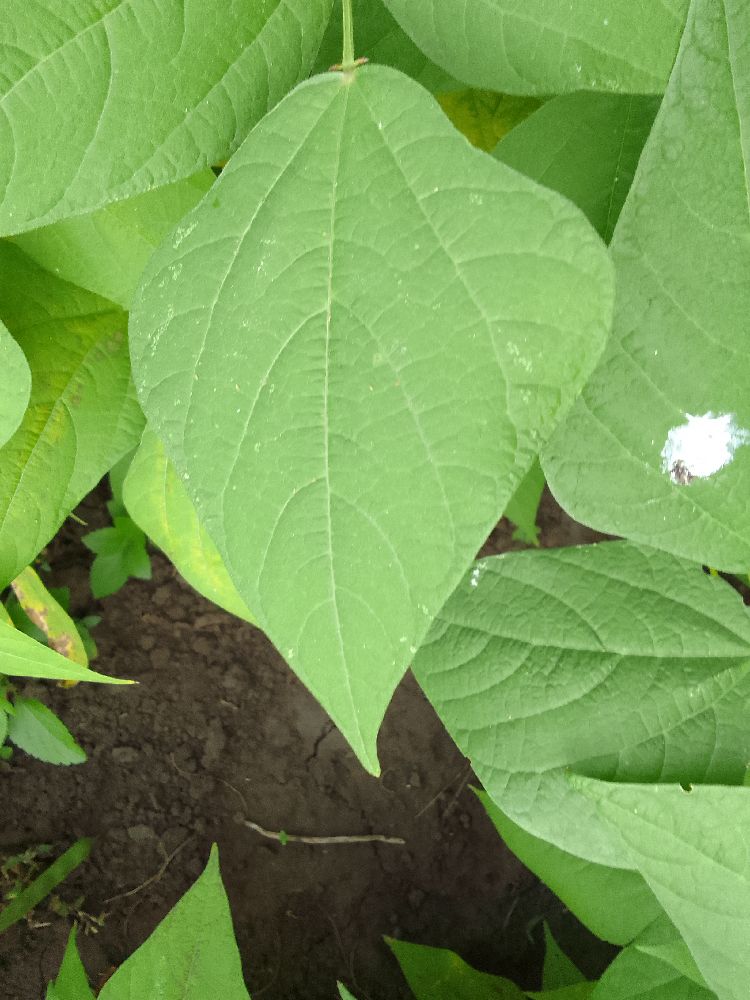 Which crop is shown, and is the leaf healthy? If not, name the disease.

common bean, healthy
